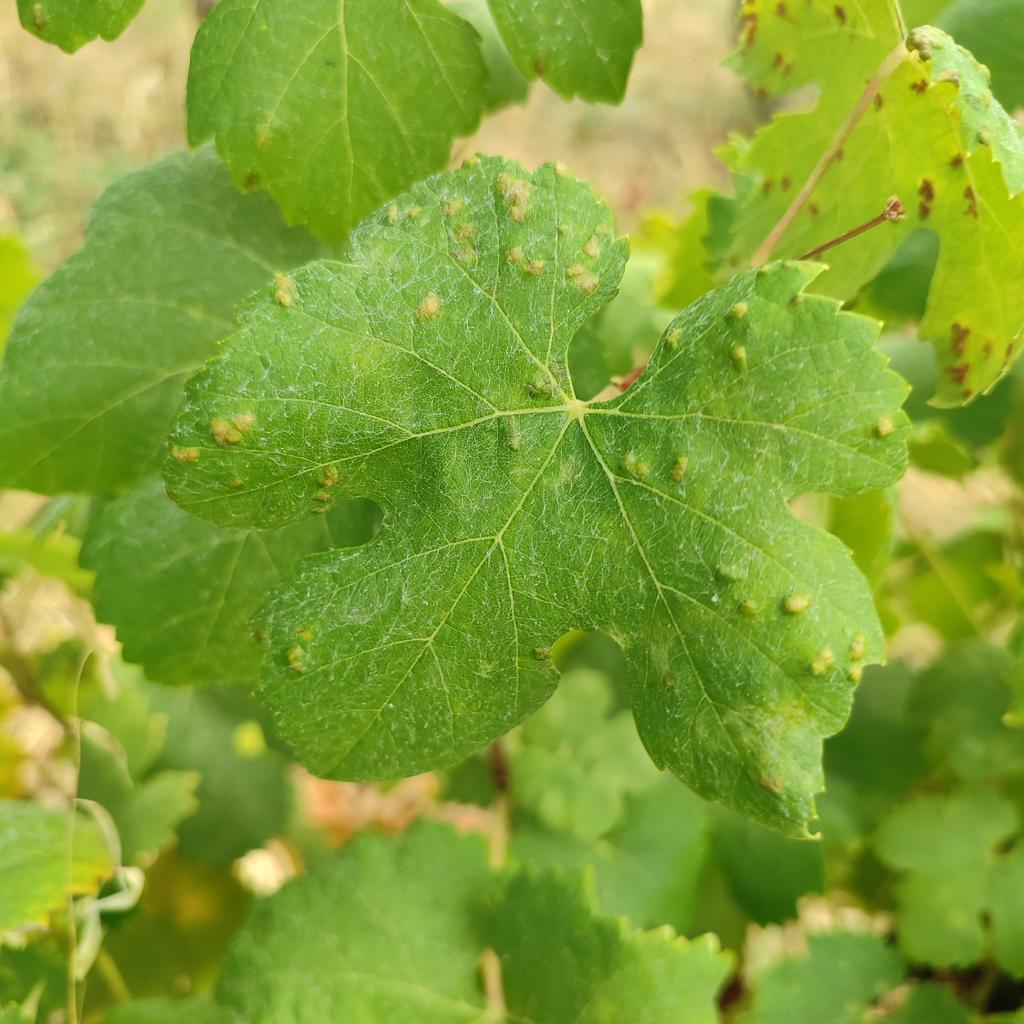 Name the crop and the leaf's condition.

grapevine, erineum mite
